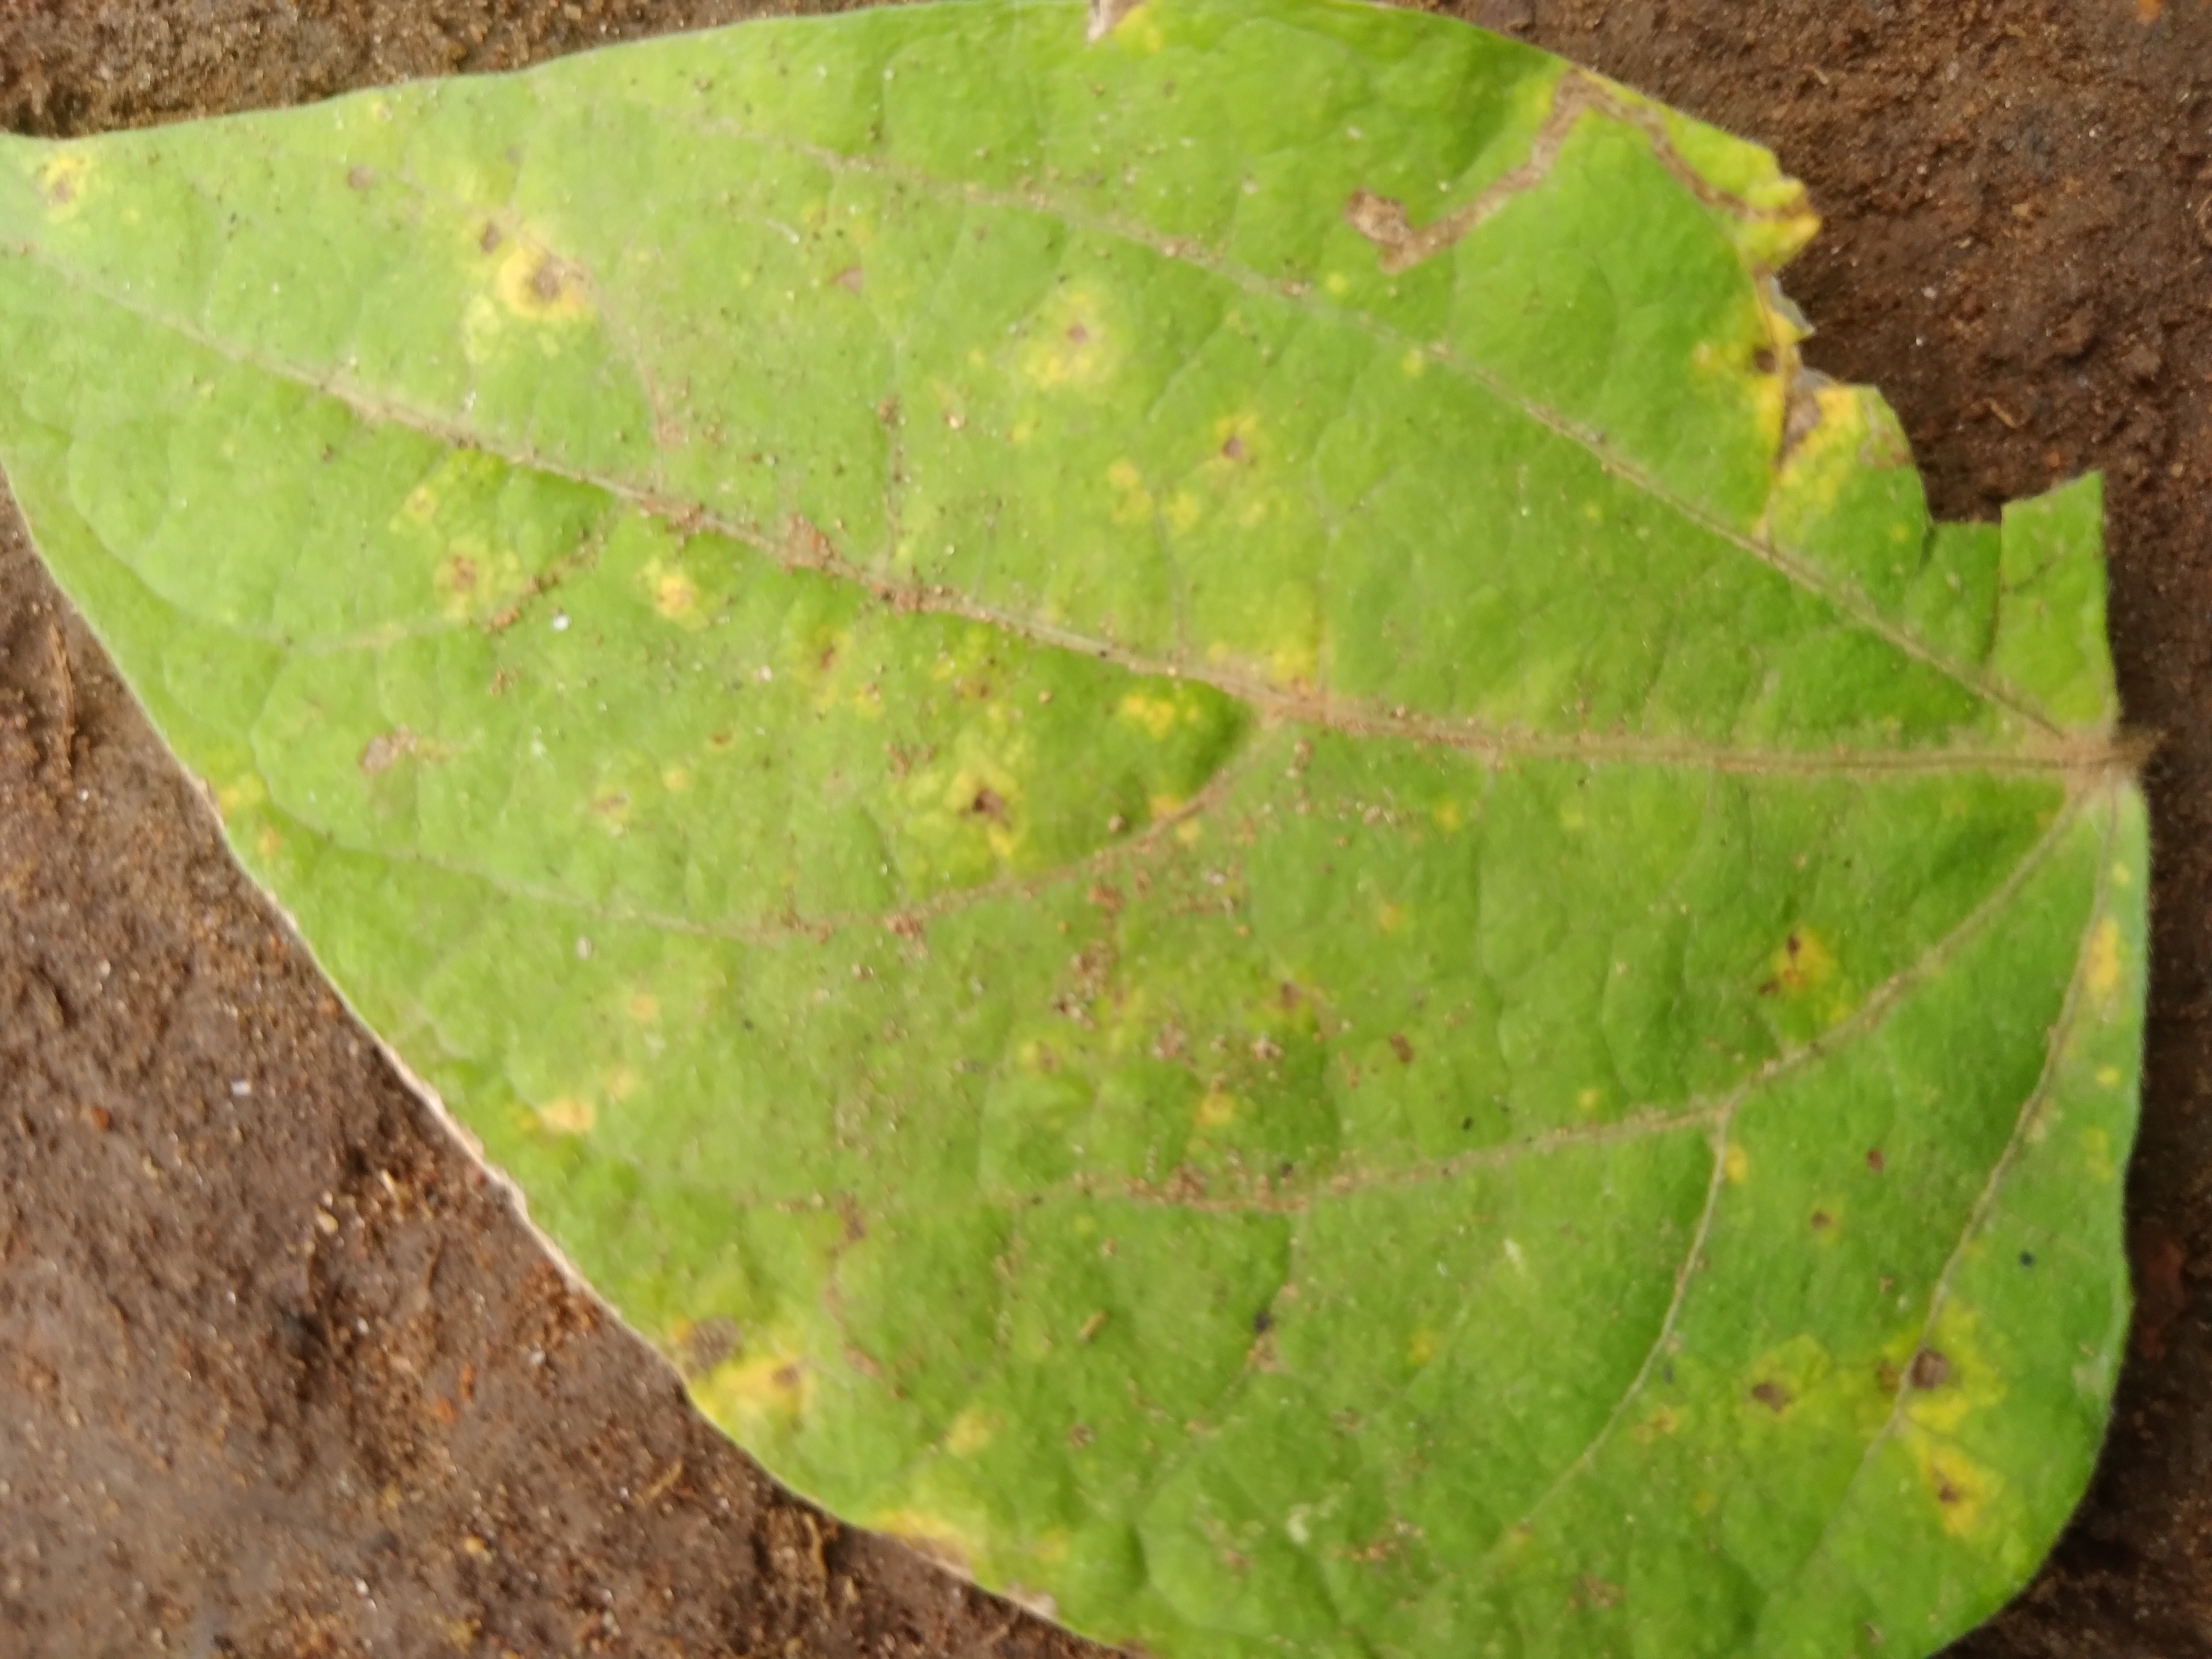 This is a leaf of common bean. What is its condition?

rust
